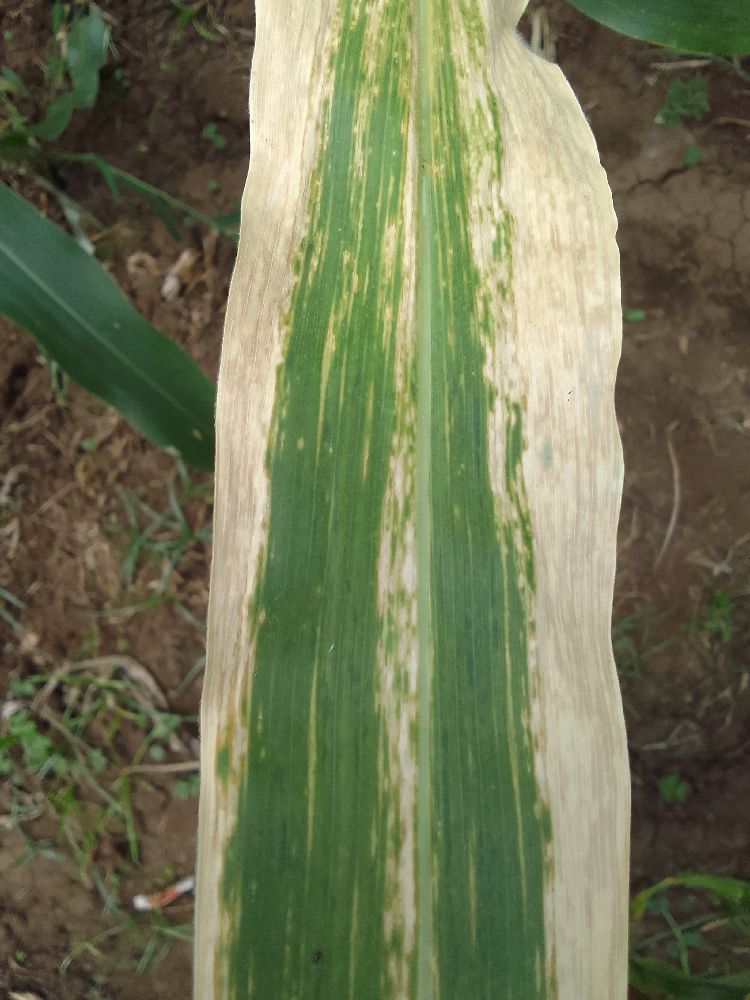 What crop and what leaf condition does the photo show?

maize, maize lethal necrosis
